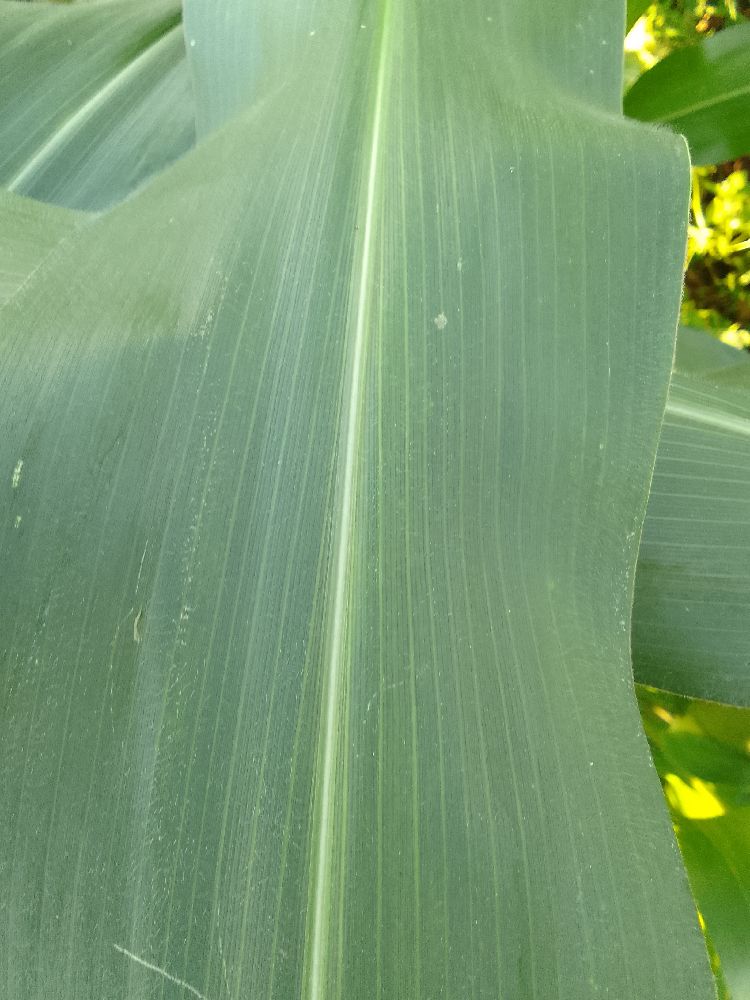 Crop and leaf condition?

maize, healthy
